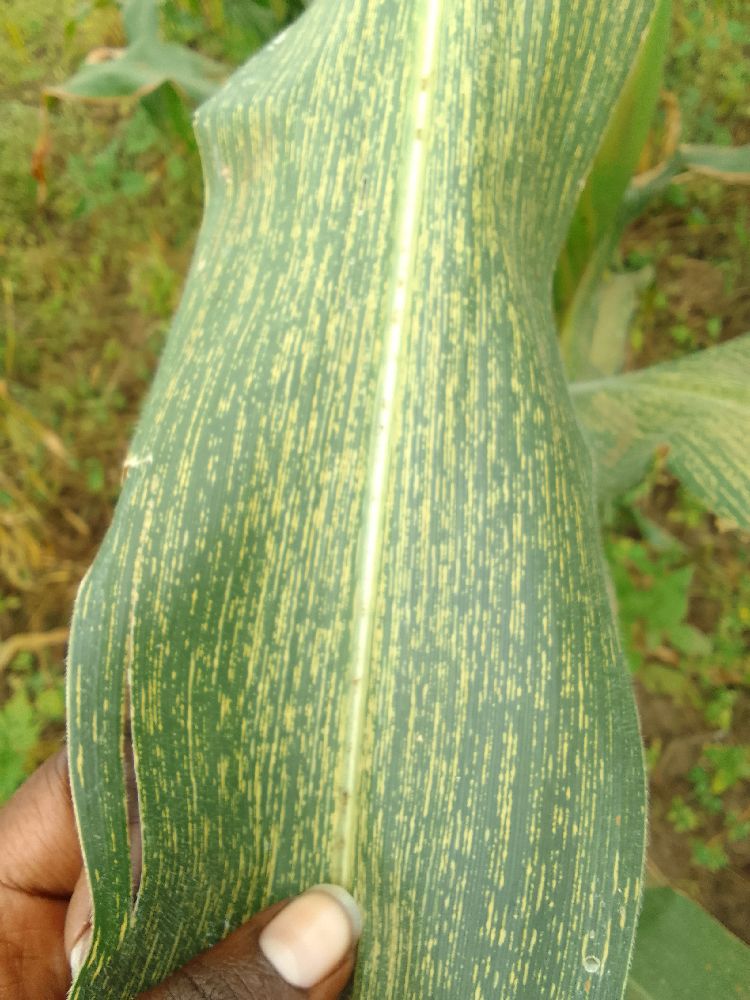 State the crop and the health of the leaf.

maize, maize streak virus
